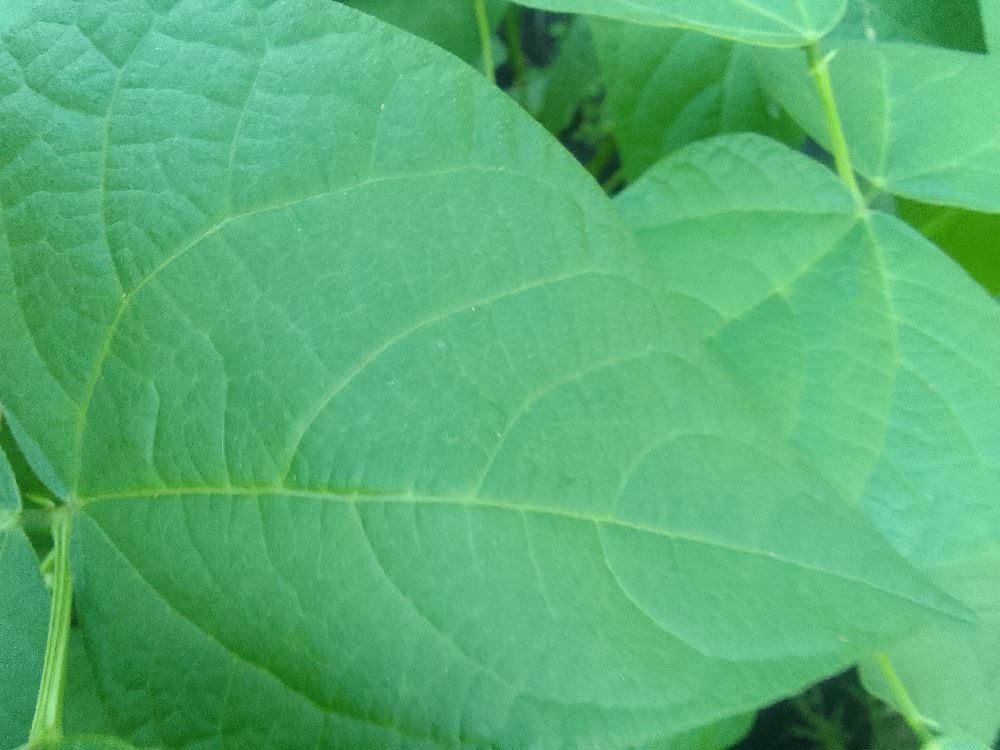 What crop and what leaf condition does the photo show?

common bean, healthy
